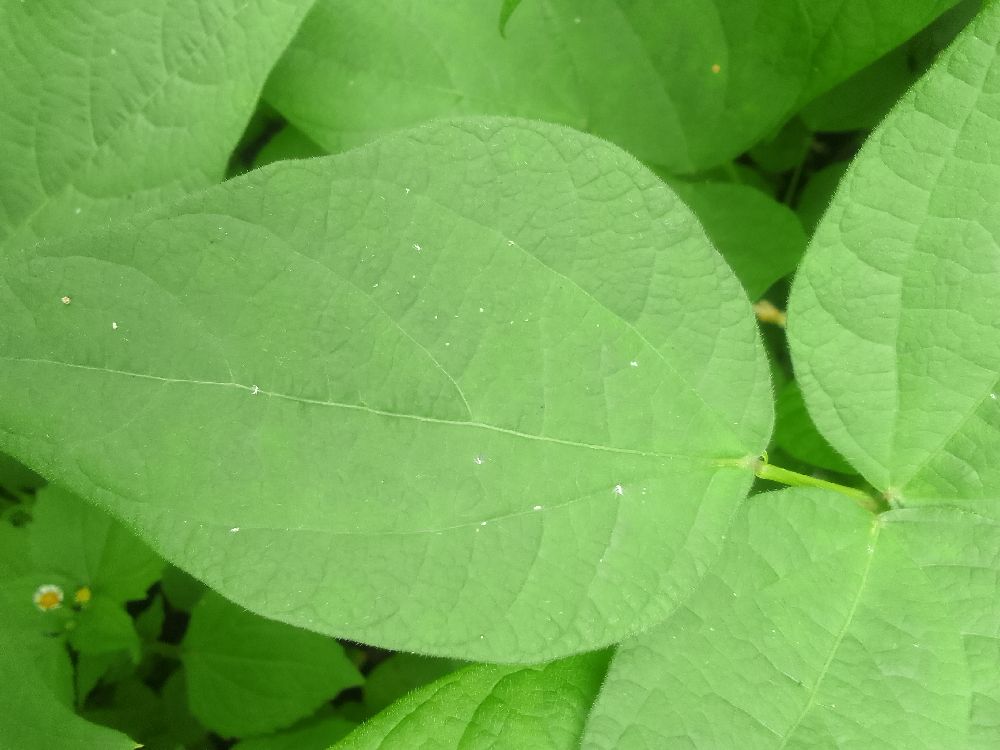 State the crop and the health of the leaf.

common bean, healthy
